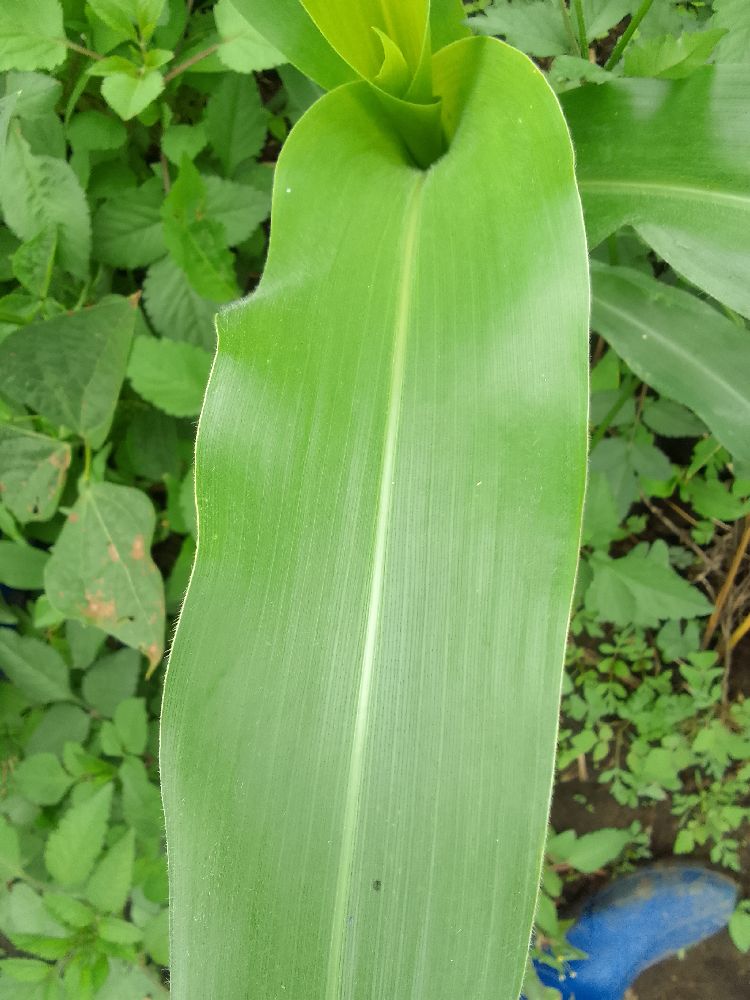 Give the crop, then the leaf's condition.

maize, healthy
